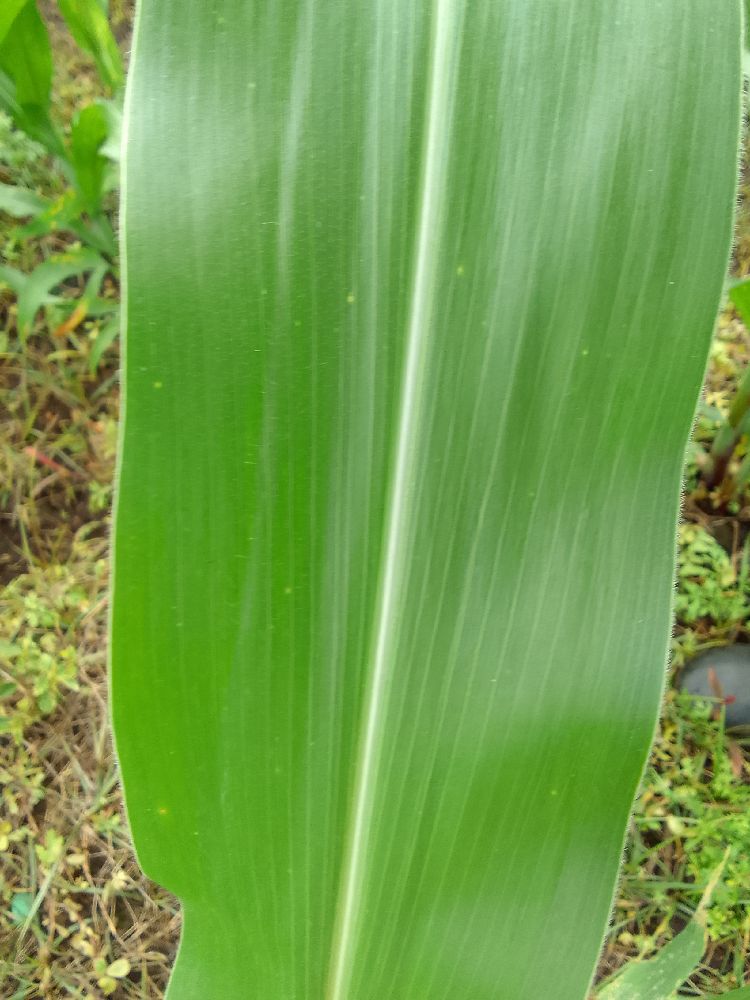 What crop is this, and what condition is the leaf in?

maize, healthy
